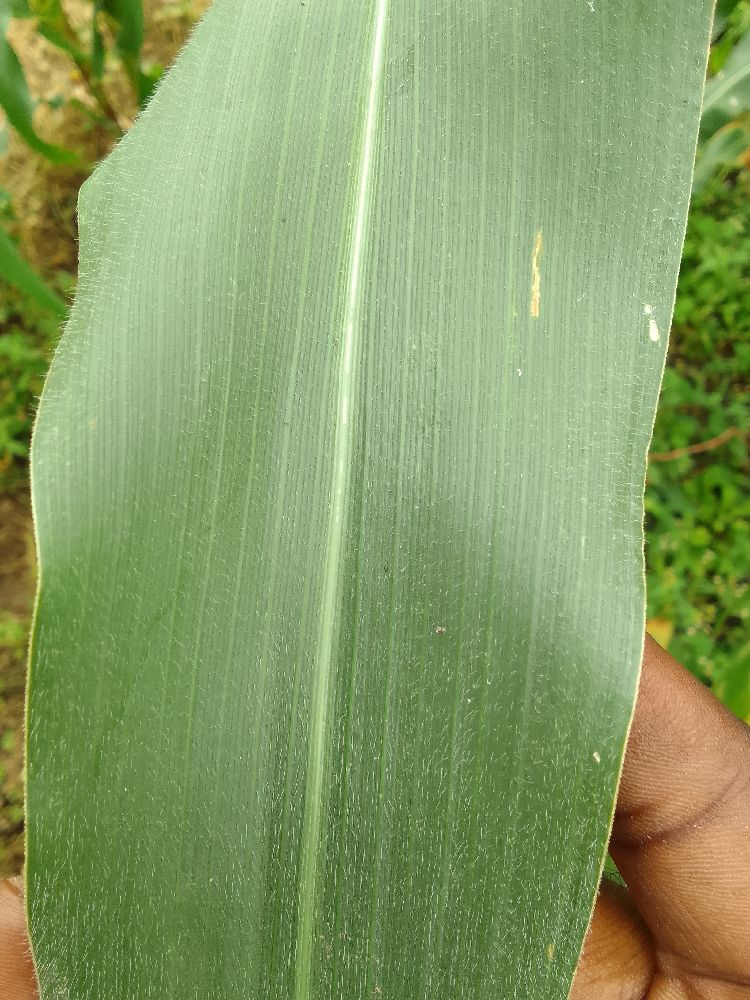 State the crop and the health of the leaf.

maize, healthy
